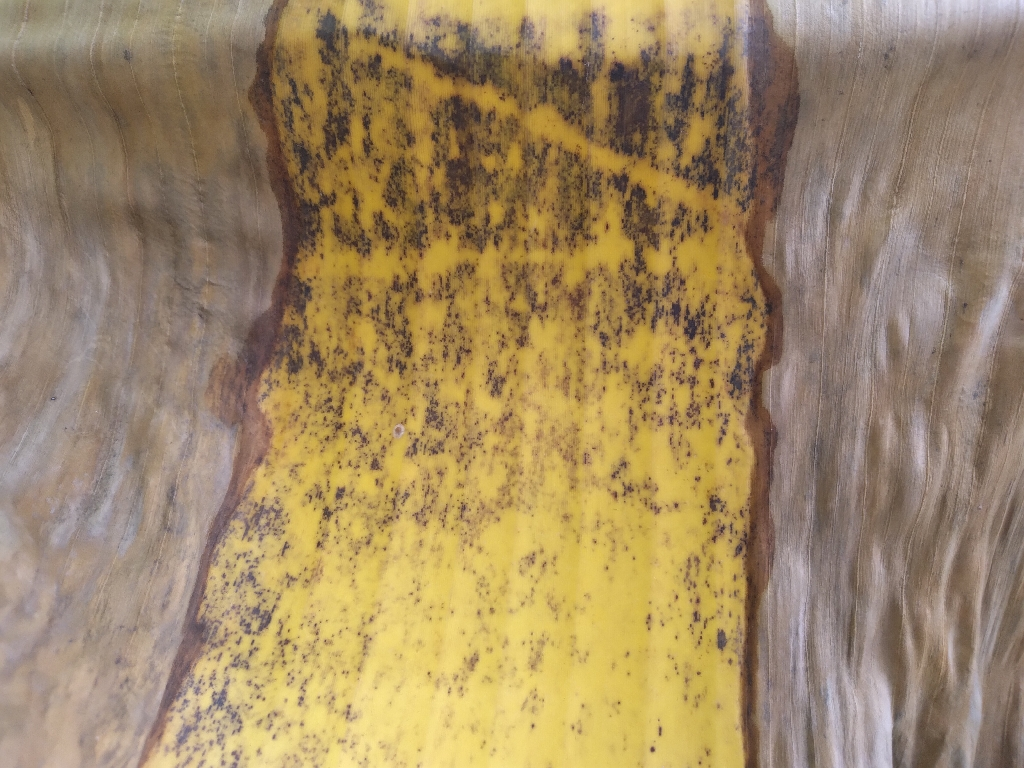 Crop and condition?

banana, black sigatoka
